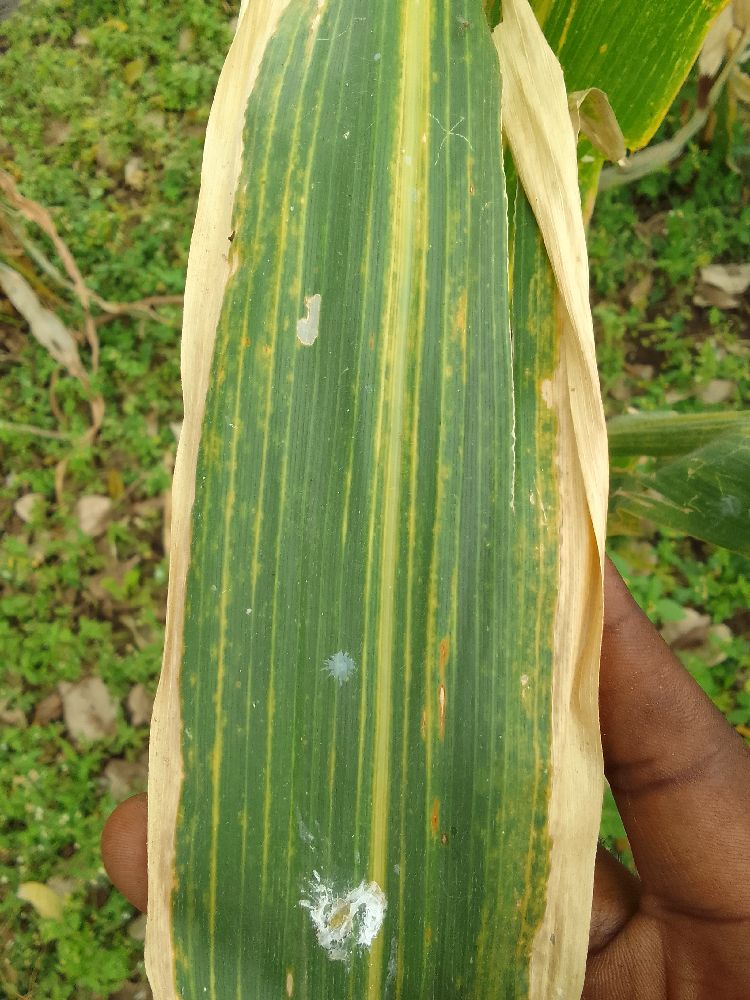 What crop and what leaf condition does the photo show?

maize, maize lethal necrosis
